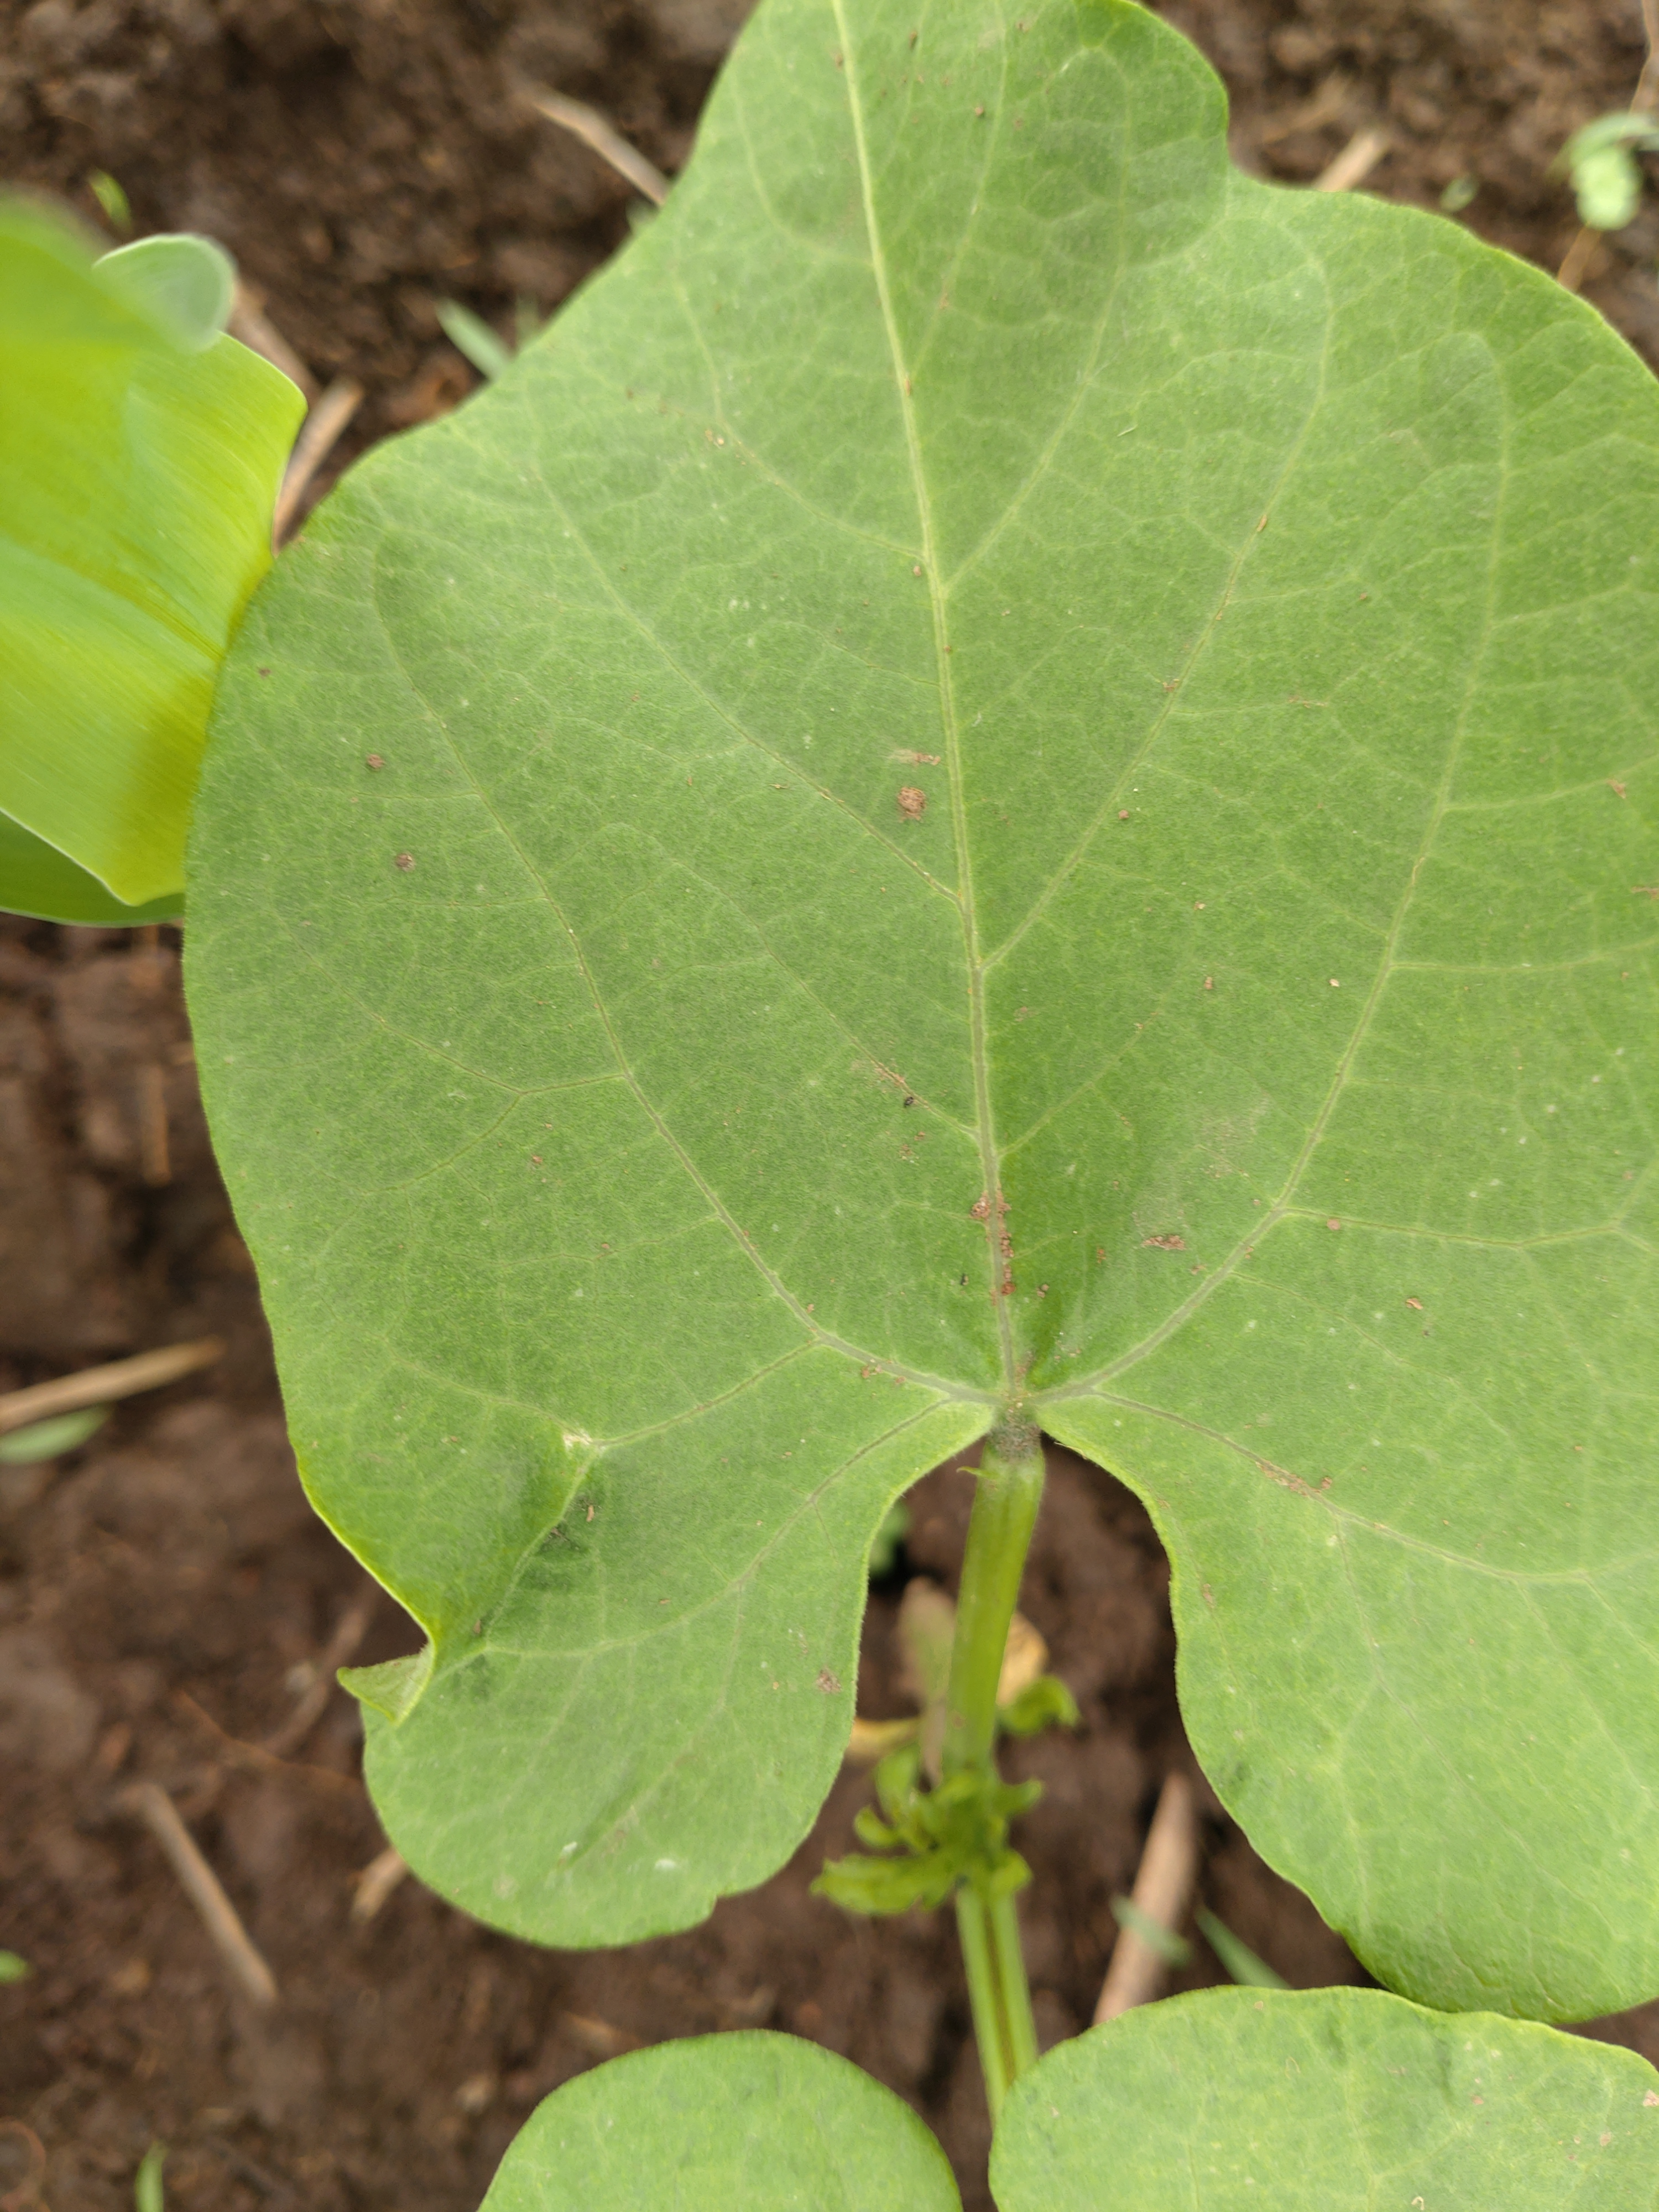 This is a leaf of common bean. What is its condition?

healthy
